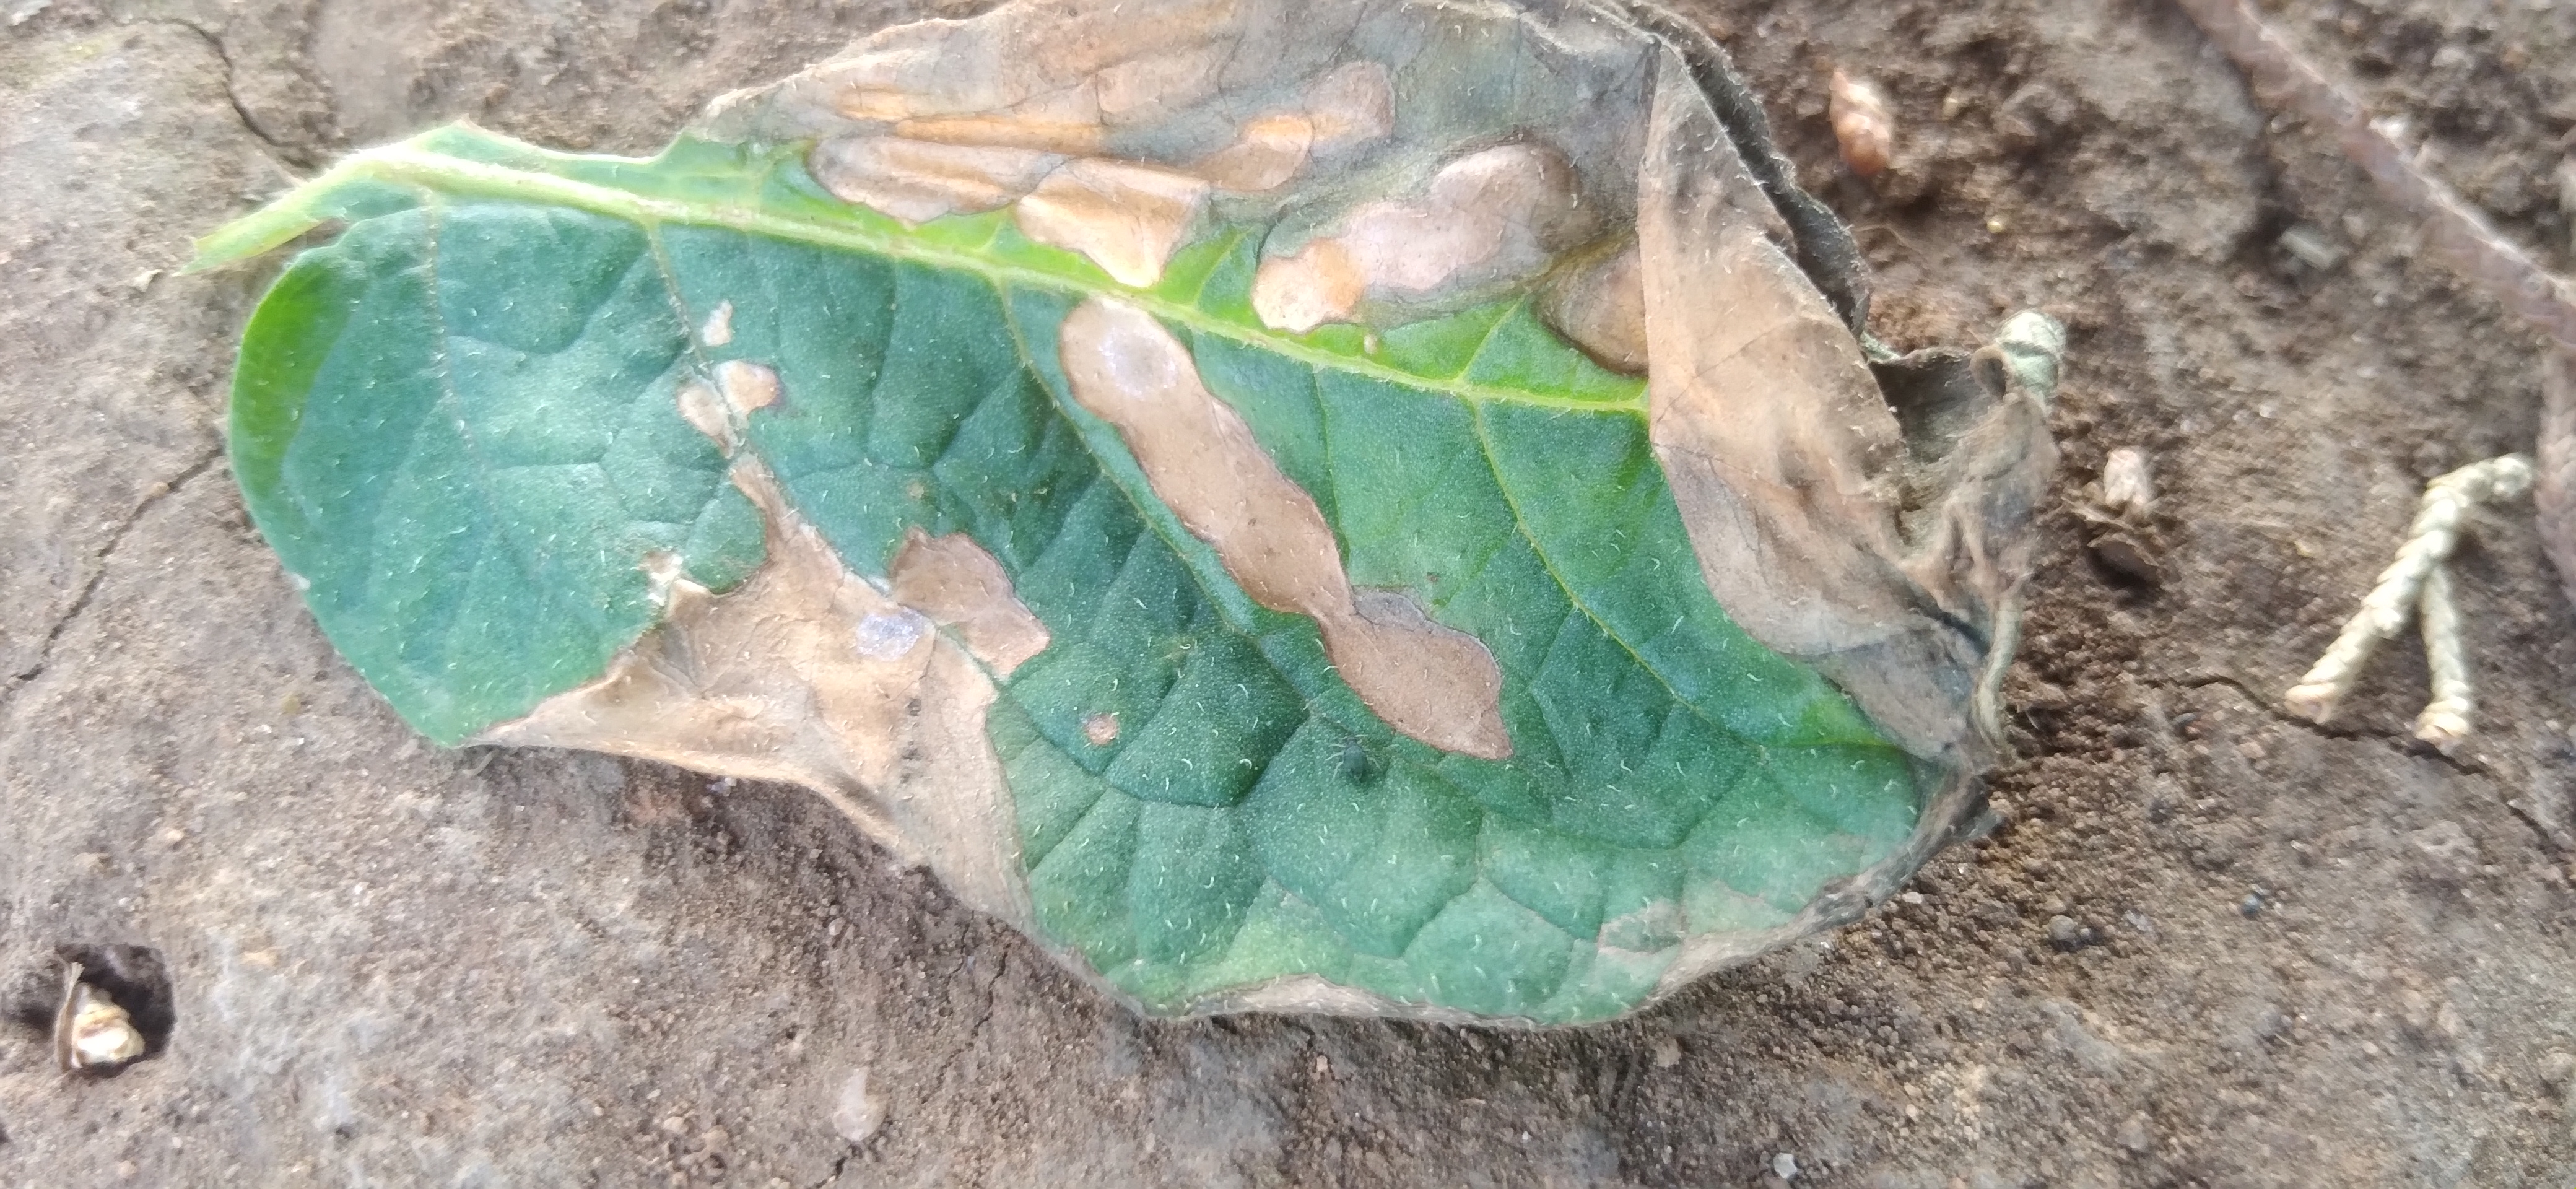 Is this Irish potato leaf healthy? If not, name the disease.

early blight
